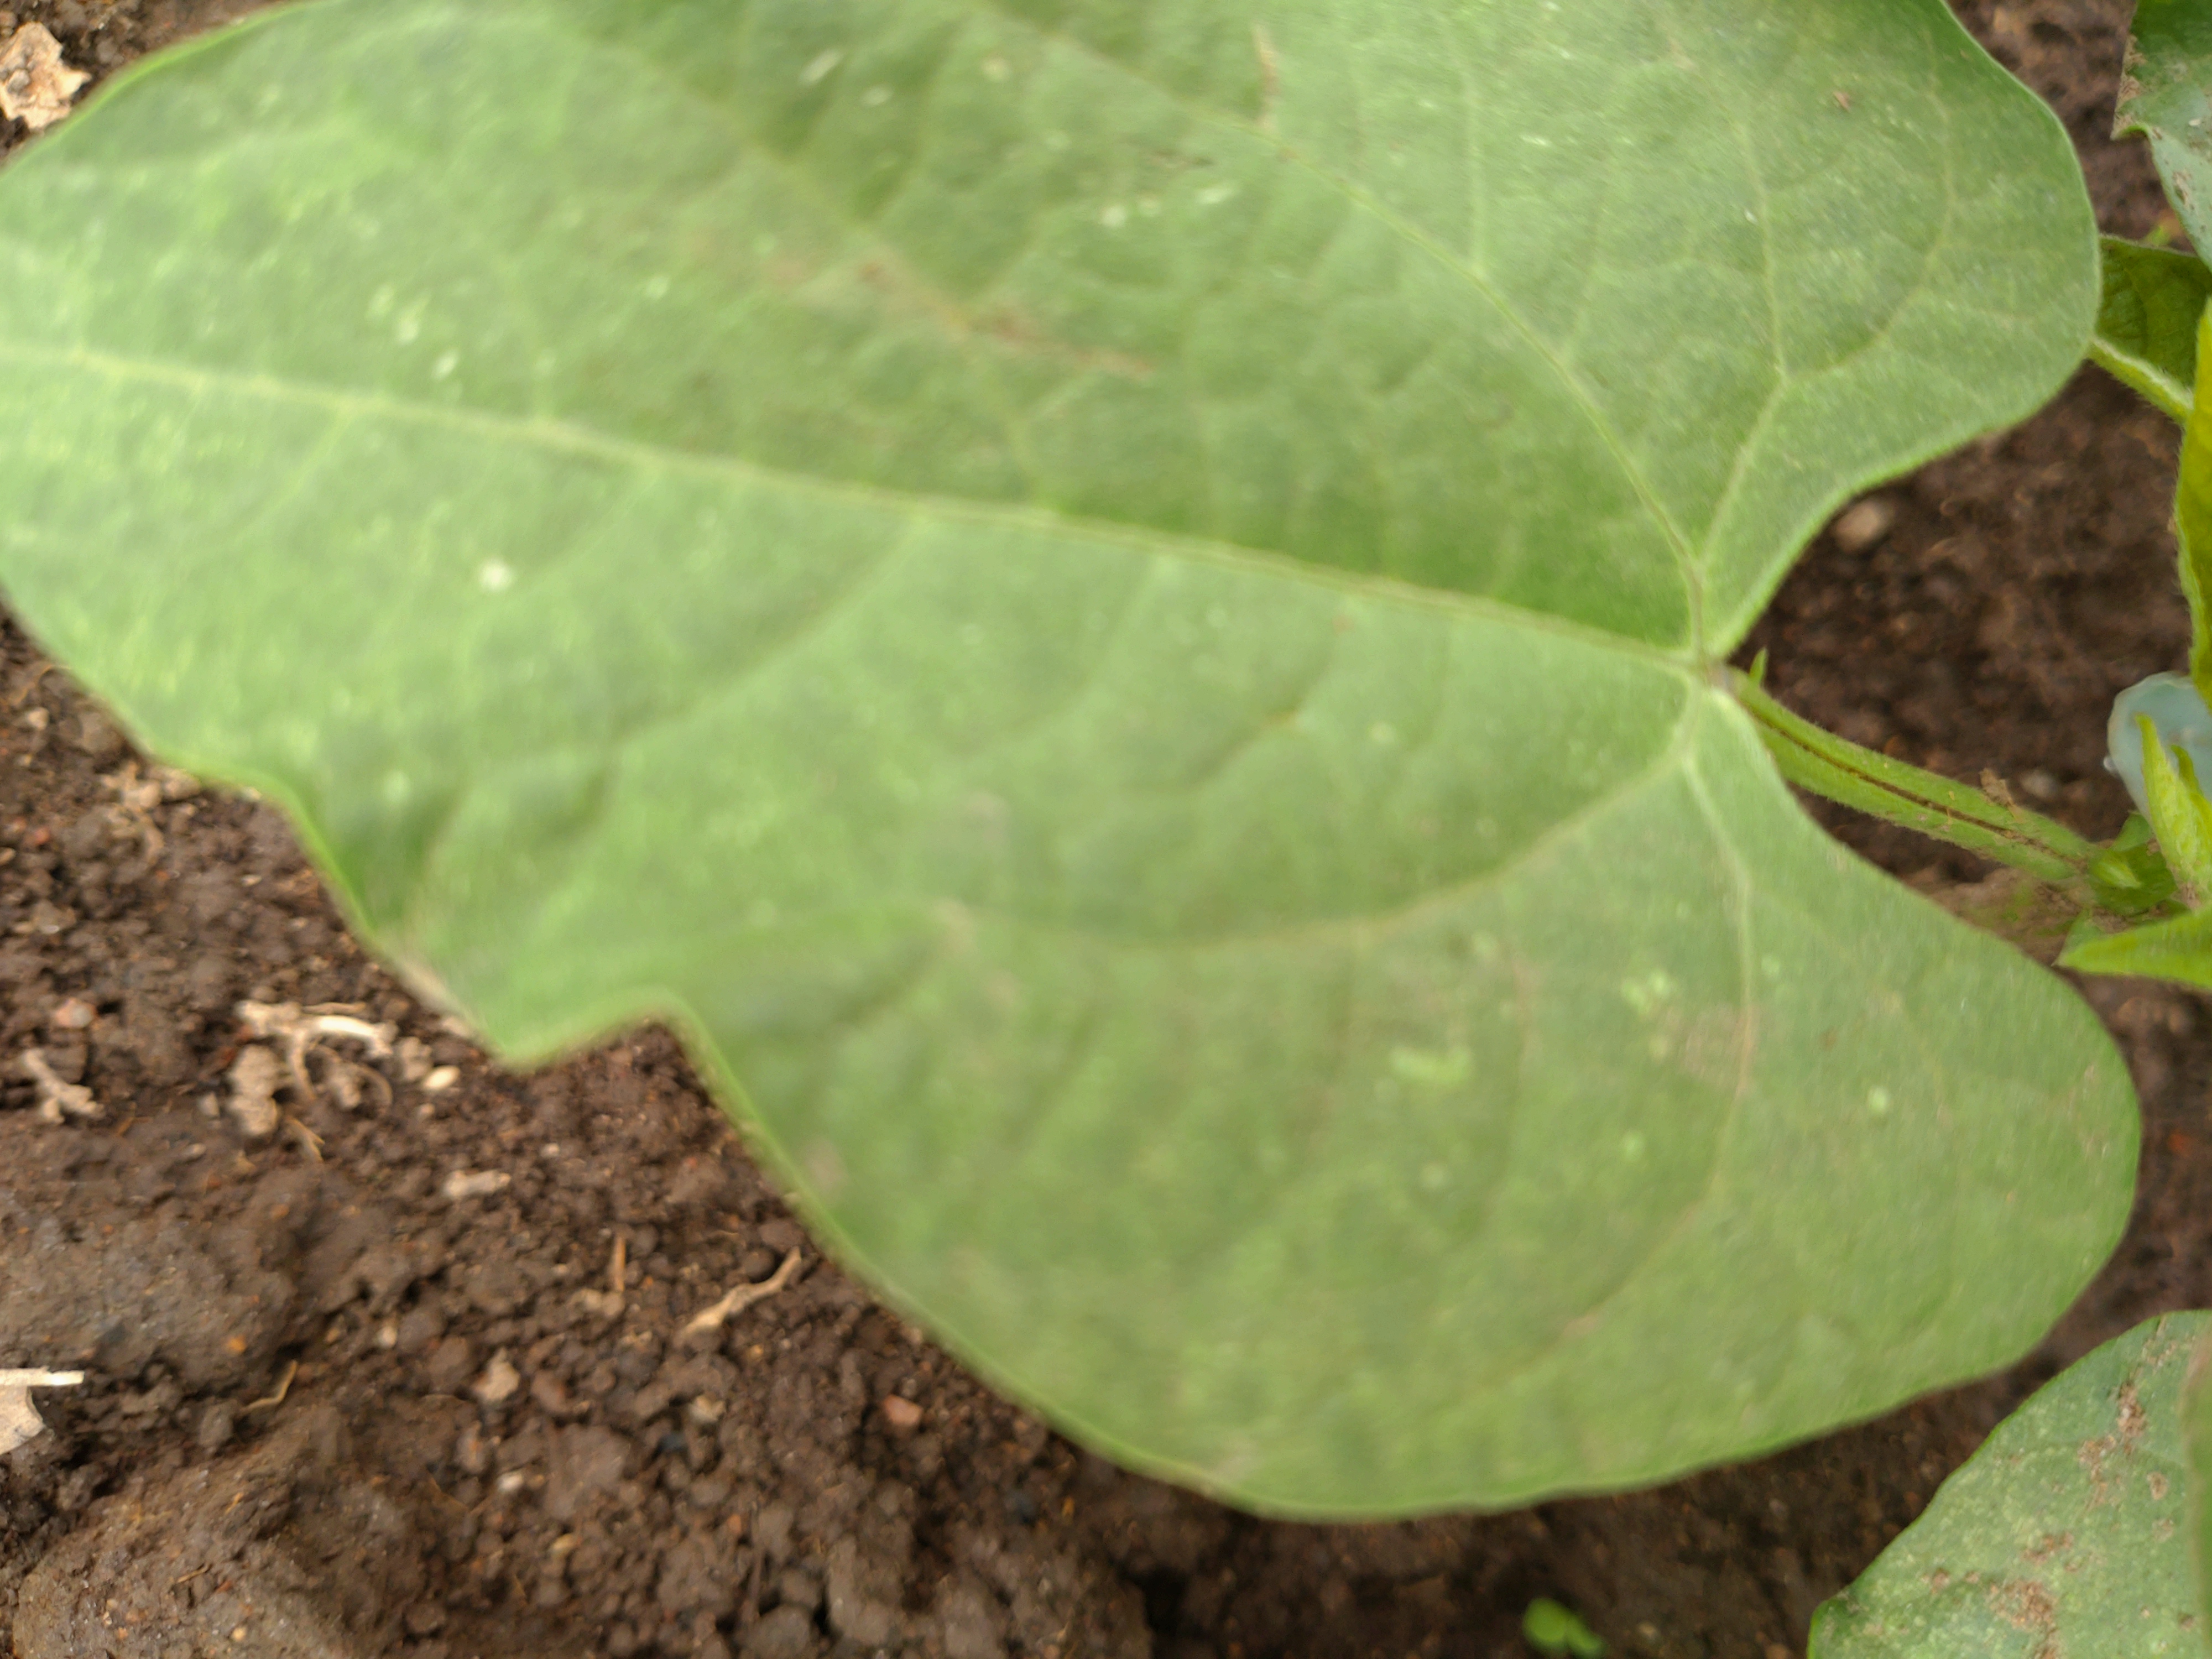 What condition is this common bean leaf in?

healthy
